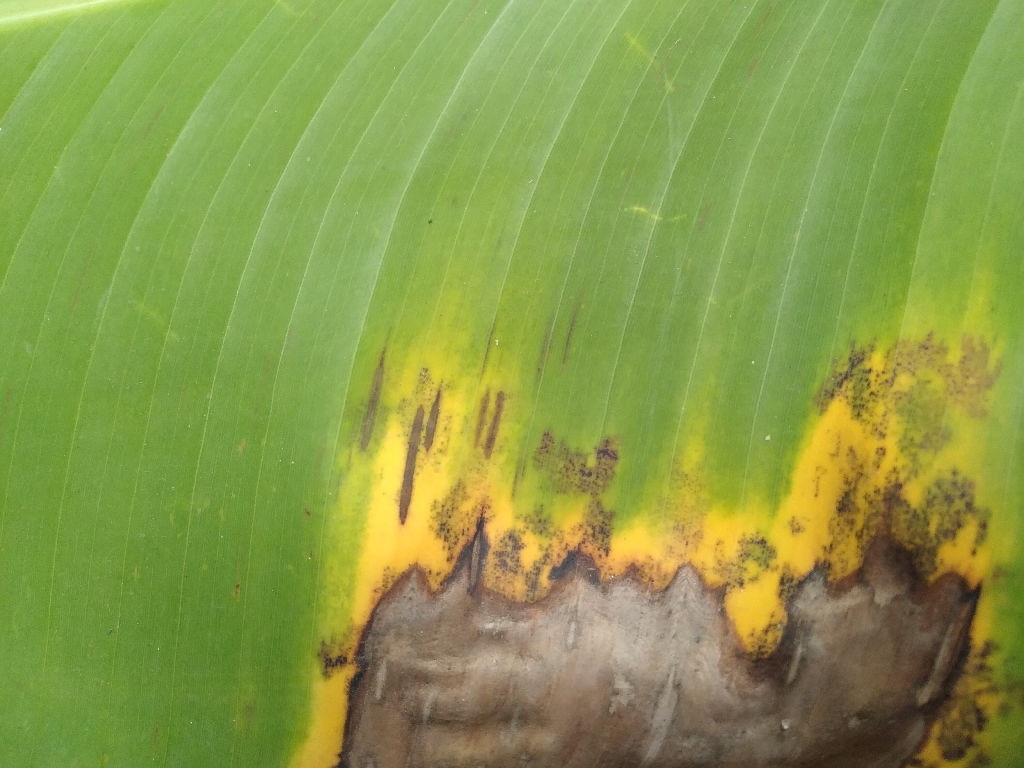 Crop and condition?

banana, black sigatoka
